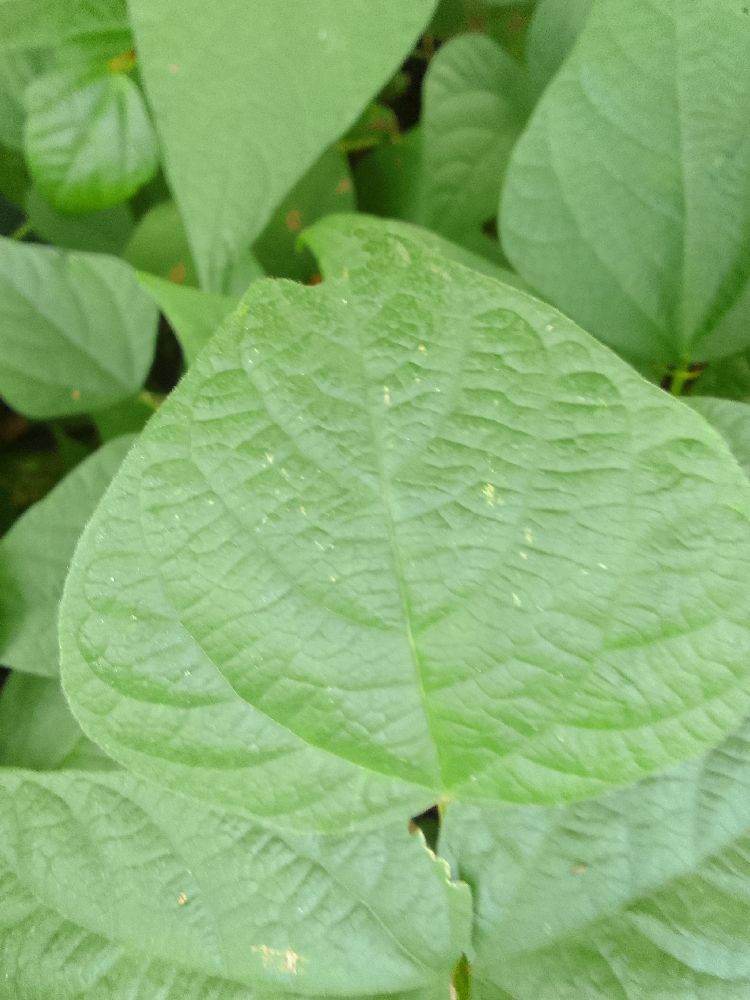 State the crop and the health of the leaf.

common bean, healthy
